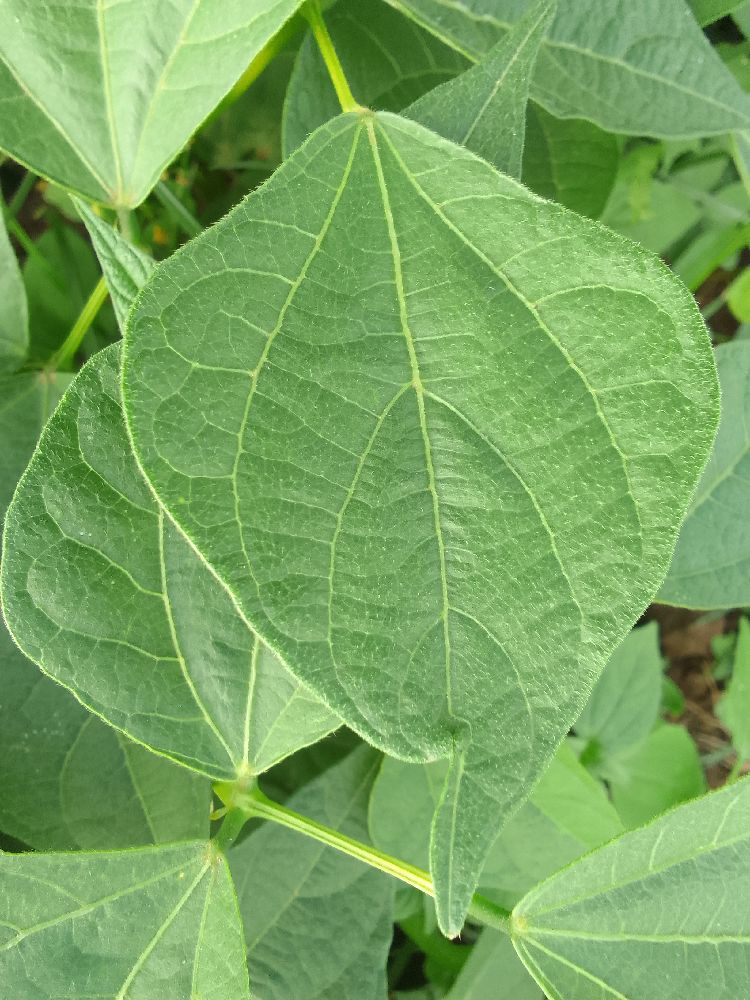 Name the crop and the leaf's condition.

common bean, healthy
